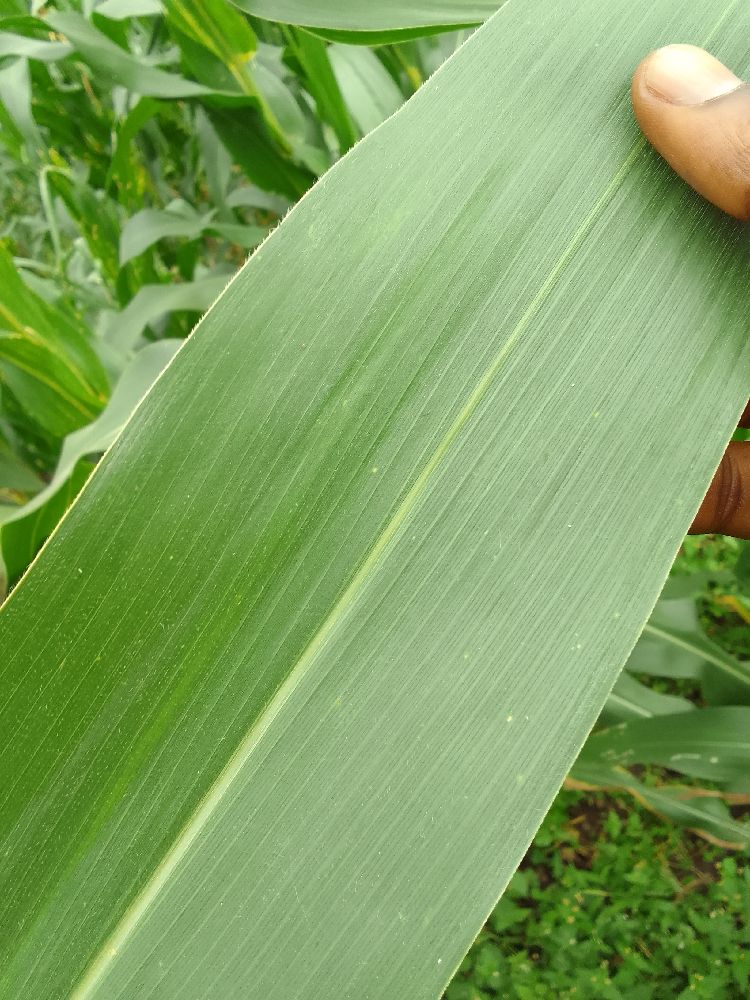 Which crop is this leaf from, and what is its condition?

maize, healthy
